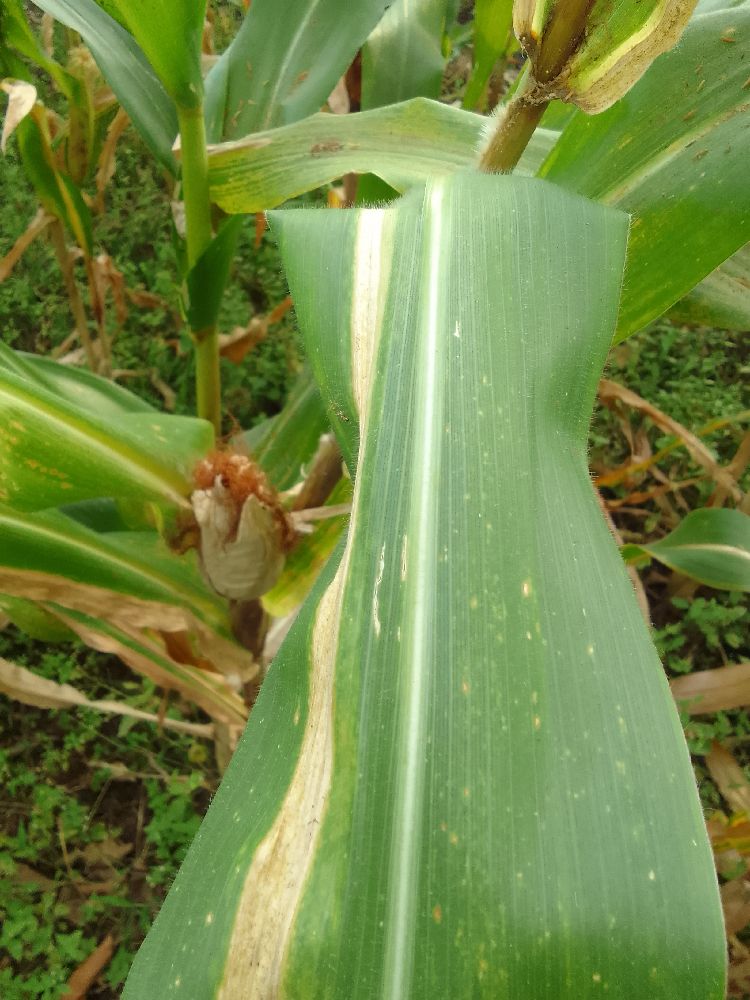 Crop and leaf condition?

maize, maize lethal necrosis
